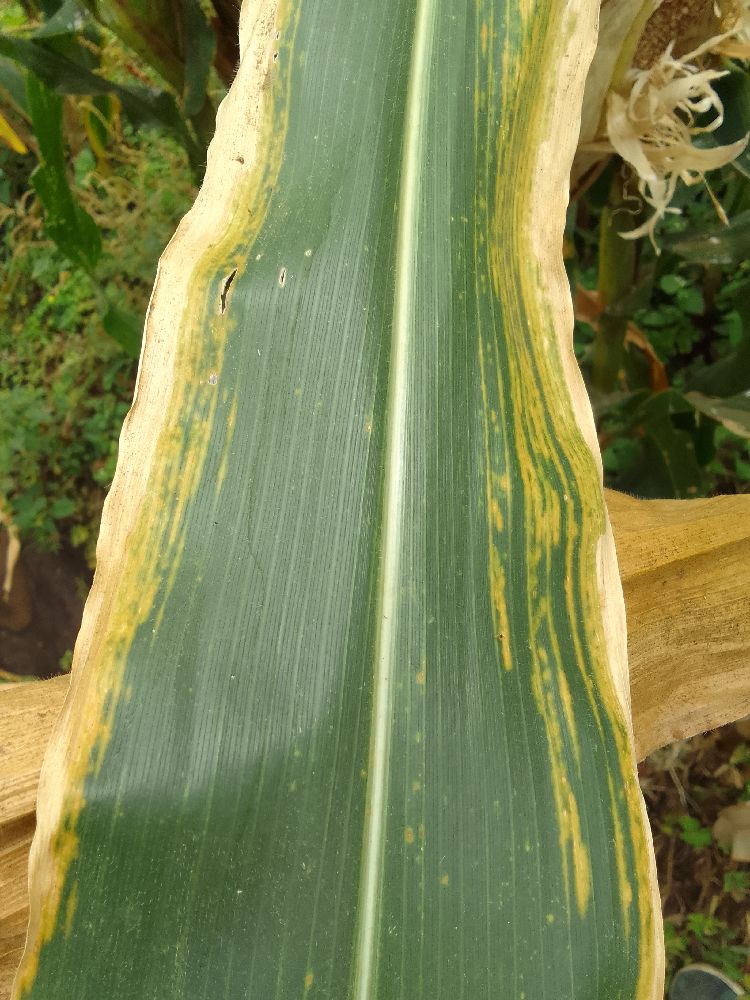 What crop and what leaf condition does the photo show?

maize, maize lethal necrosis
